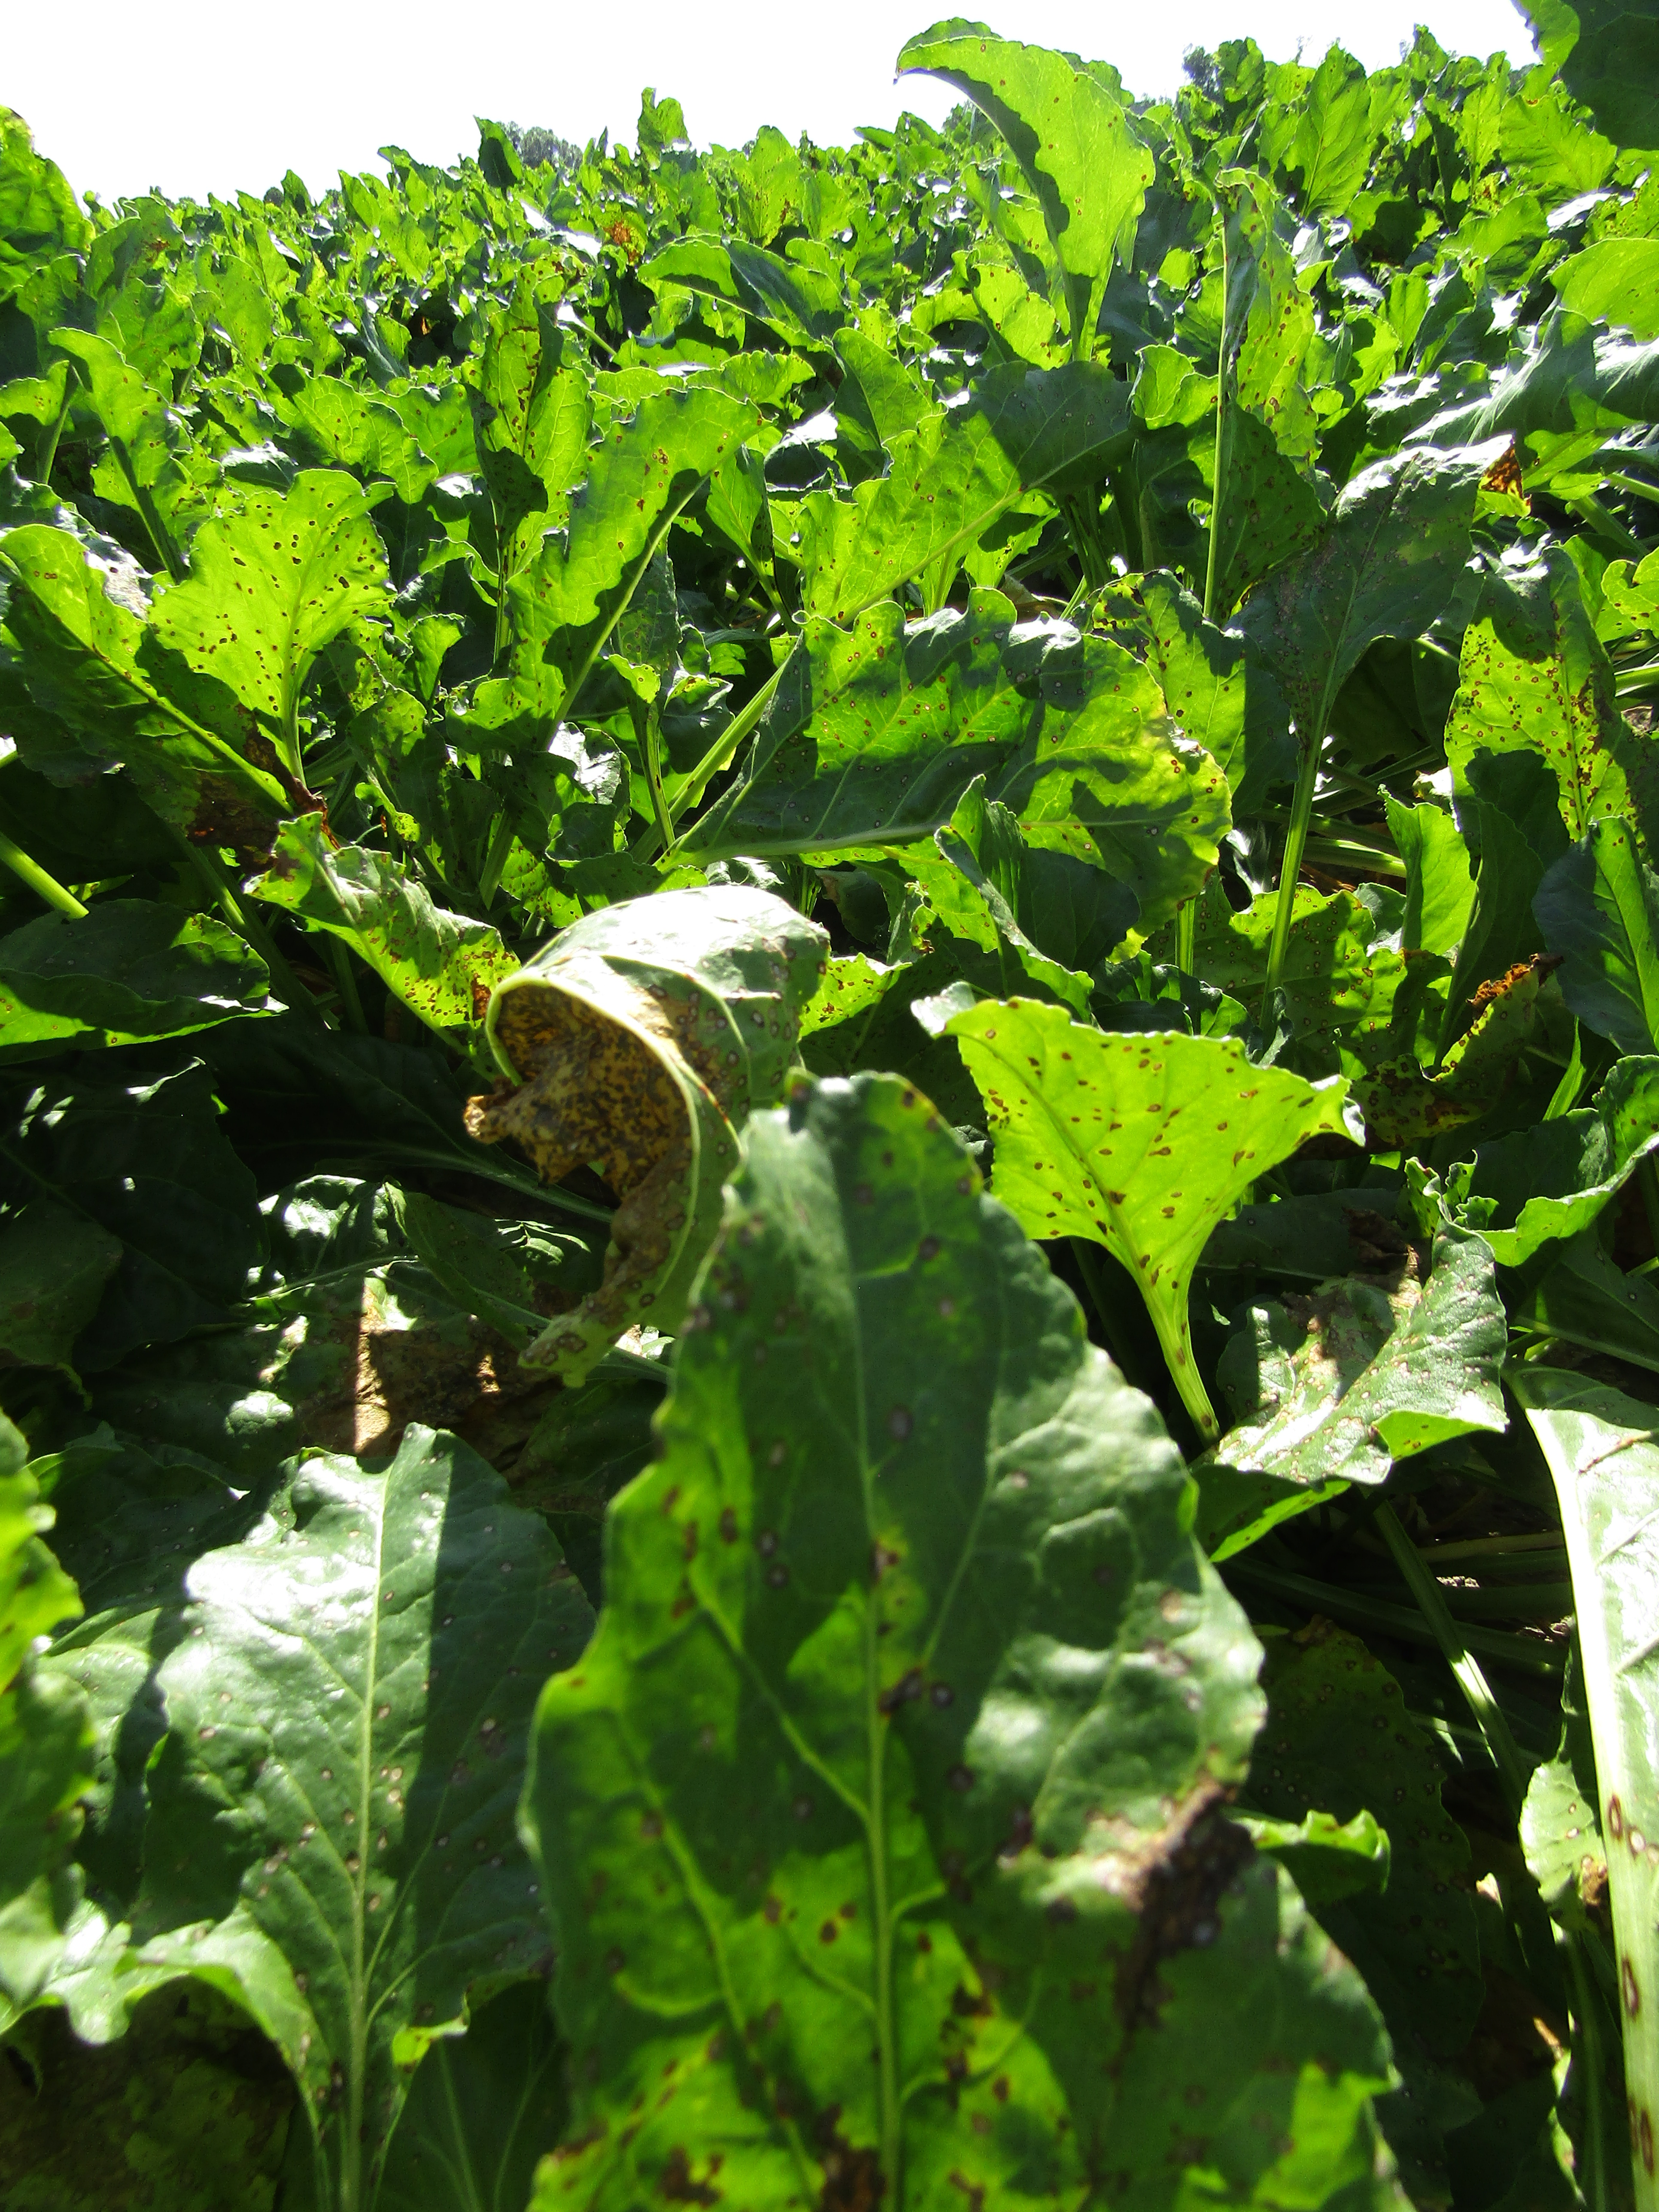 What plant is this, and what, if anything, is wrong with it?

beet, cercospora
